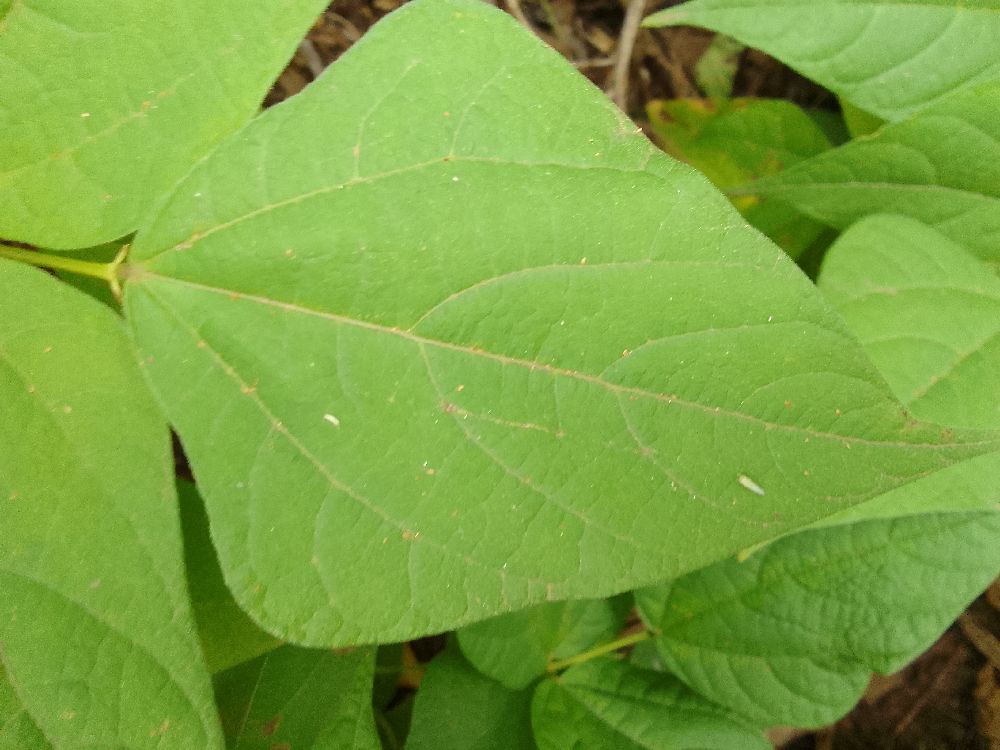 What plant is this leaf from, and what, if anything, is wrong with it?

common bean, healthy
